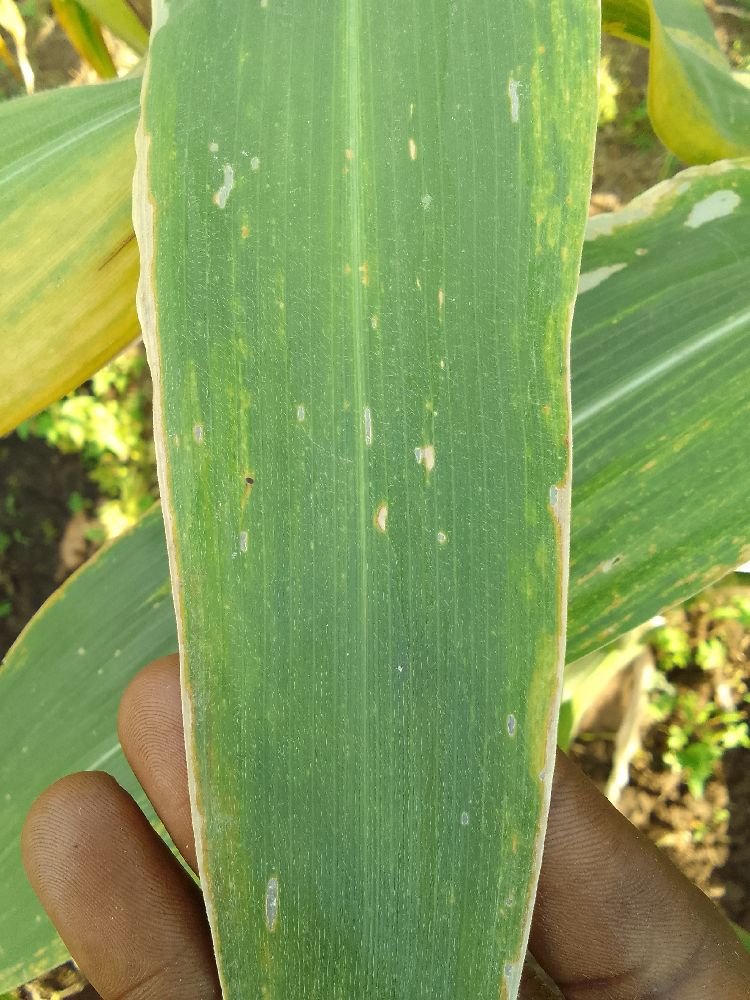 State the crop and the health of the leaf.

maize, maize lethal necrosis
